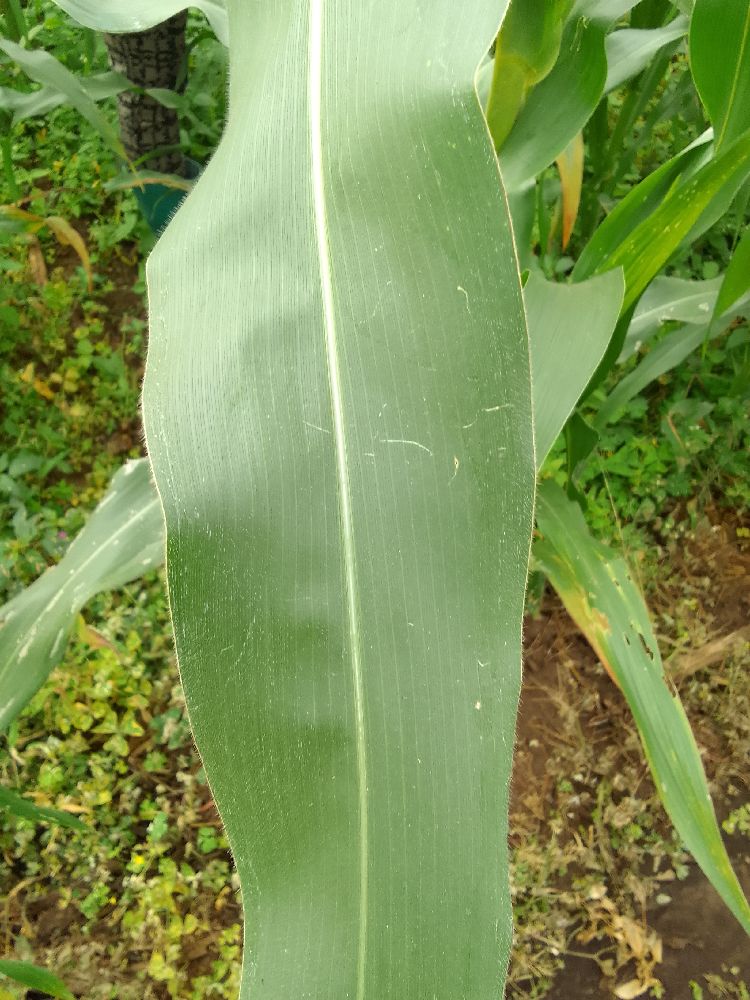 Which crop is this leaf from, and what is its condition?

maize, healthy
